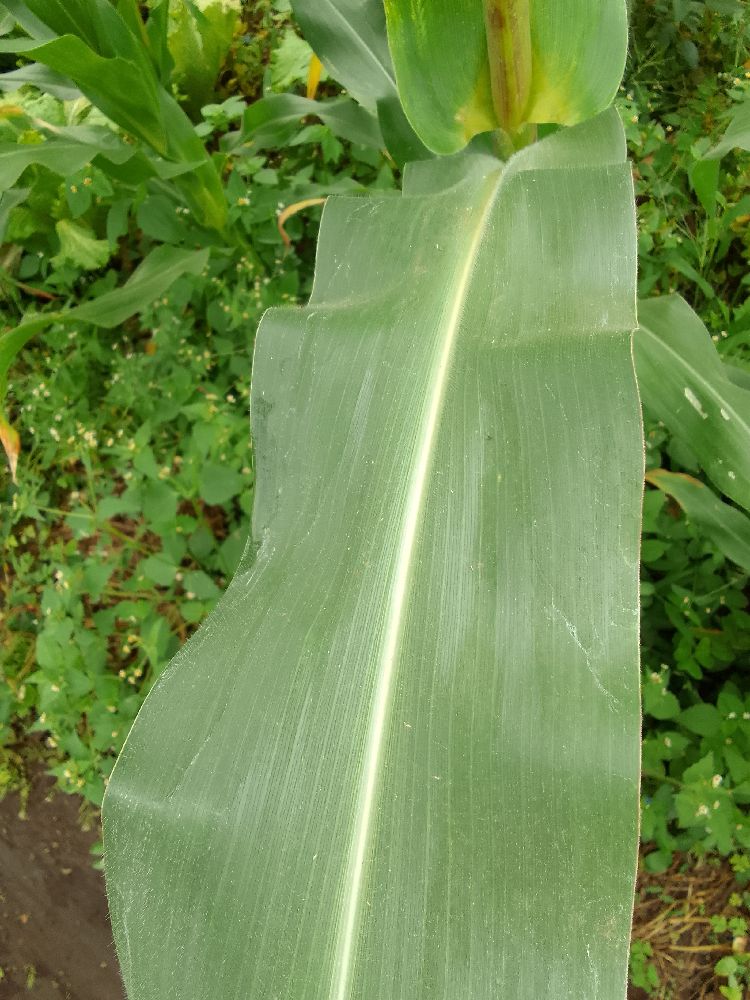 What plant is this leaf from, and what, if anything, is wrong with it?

maize, healthy
